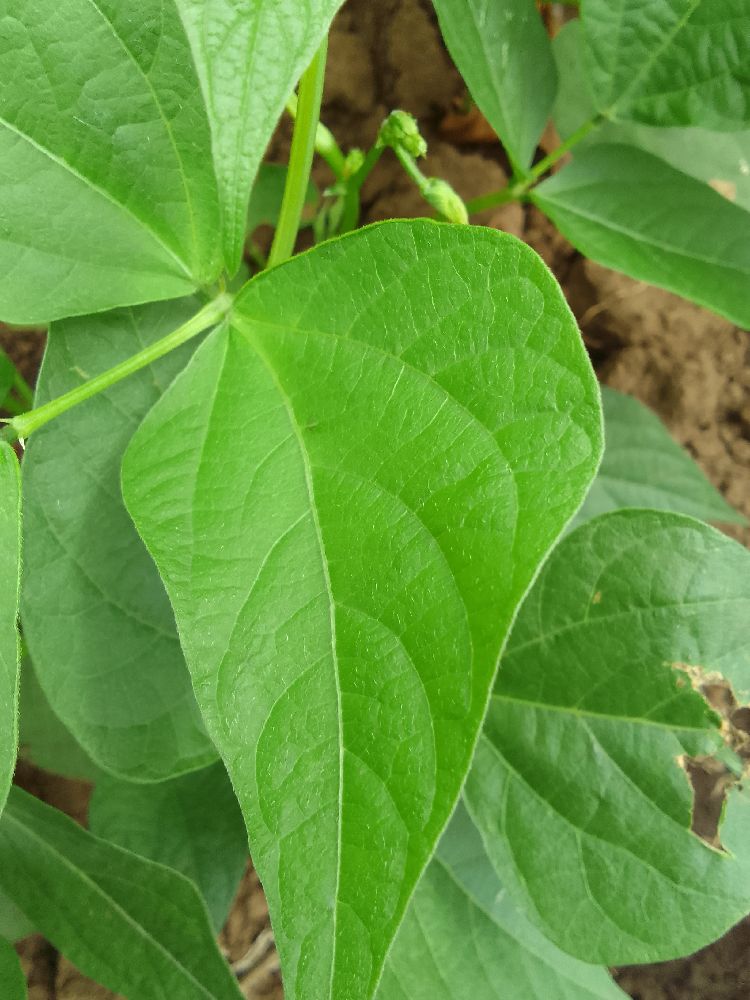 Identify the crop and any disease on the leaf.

common bean, healthy
